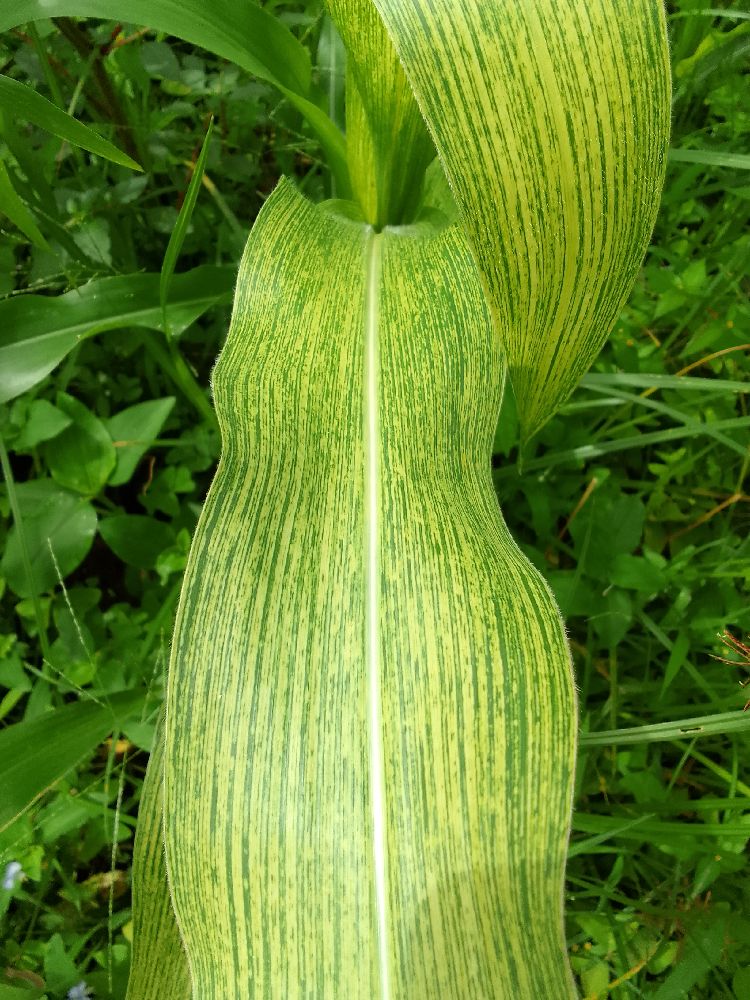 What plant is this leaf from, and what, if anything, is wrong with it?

maize, maize streak virus
